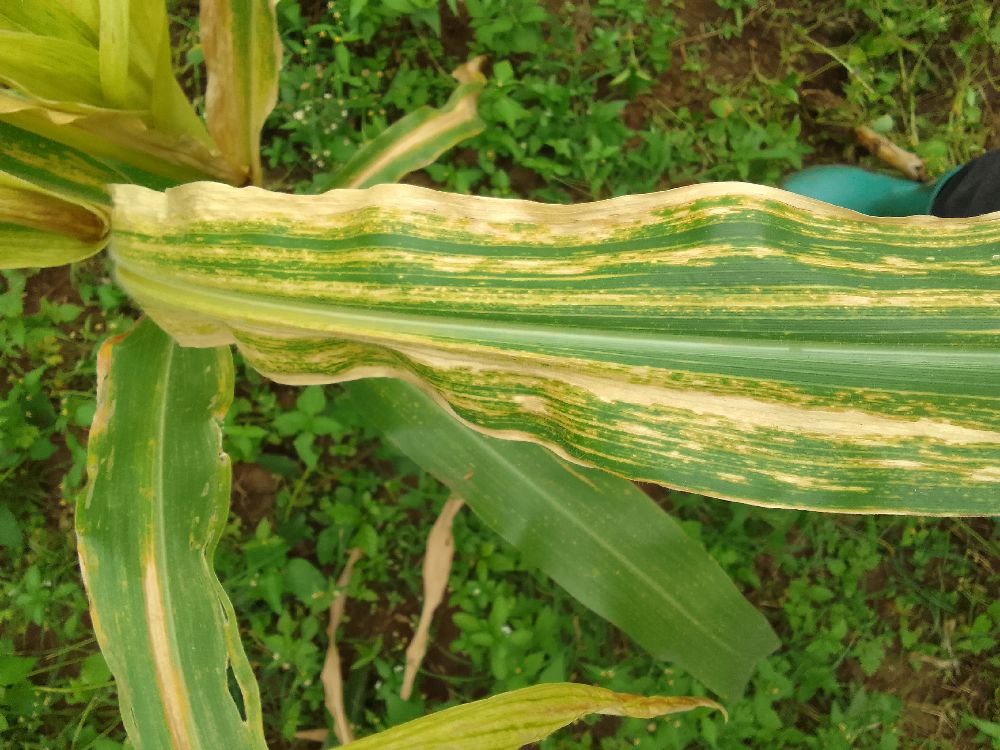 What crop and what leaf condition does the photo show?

maize, maize lethal necrosis
